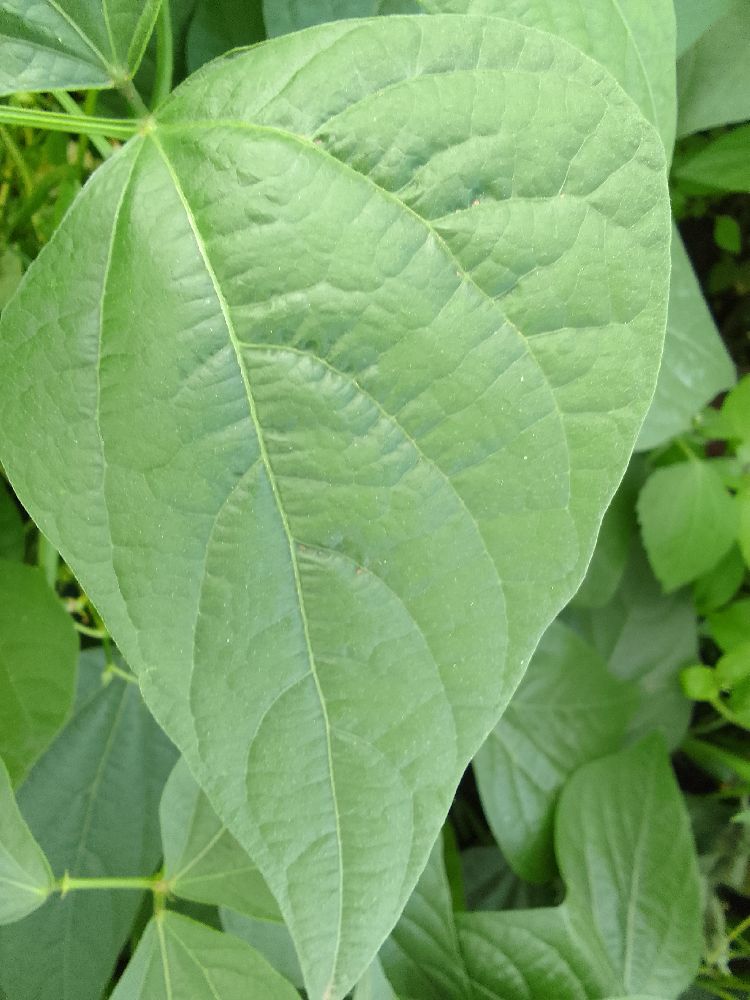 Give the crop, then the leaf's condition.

common bean, healthy
